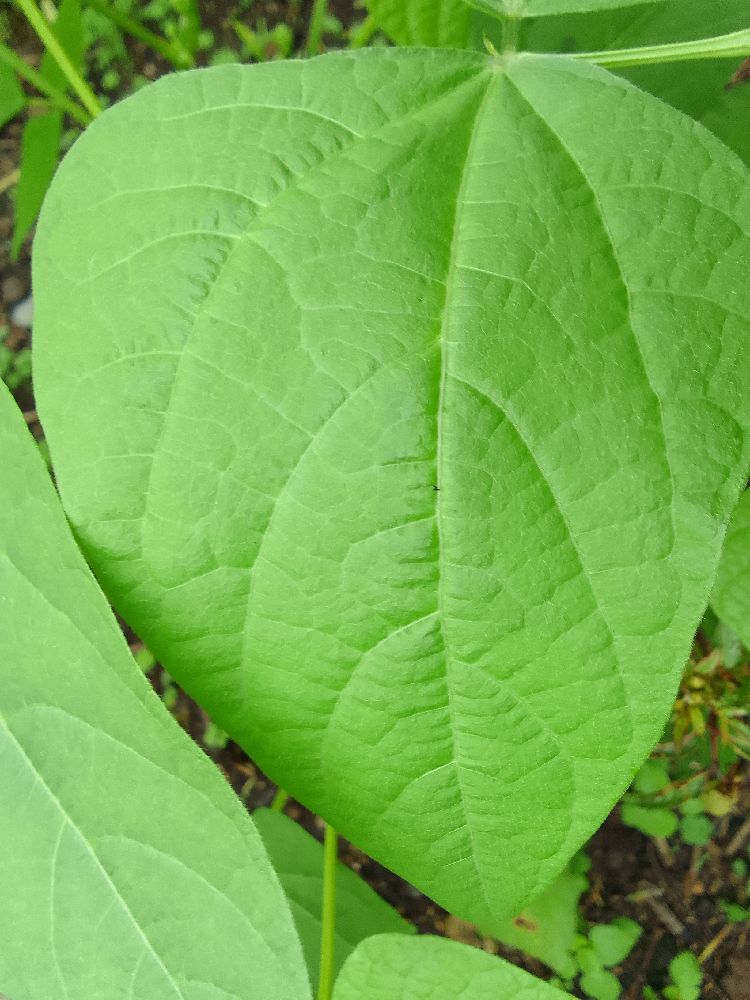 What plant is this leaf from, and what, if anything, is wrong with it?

common bean, healthy
